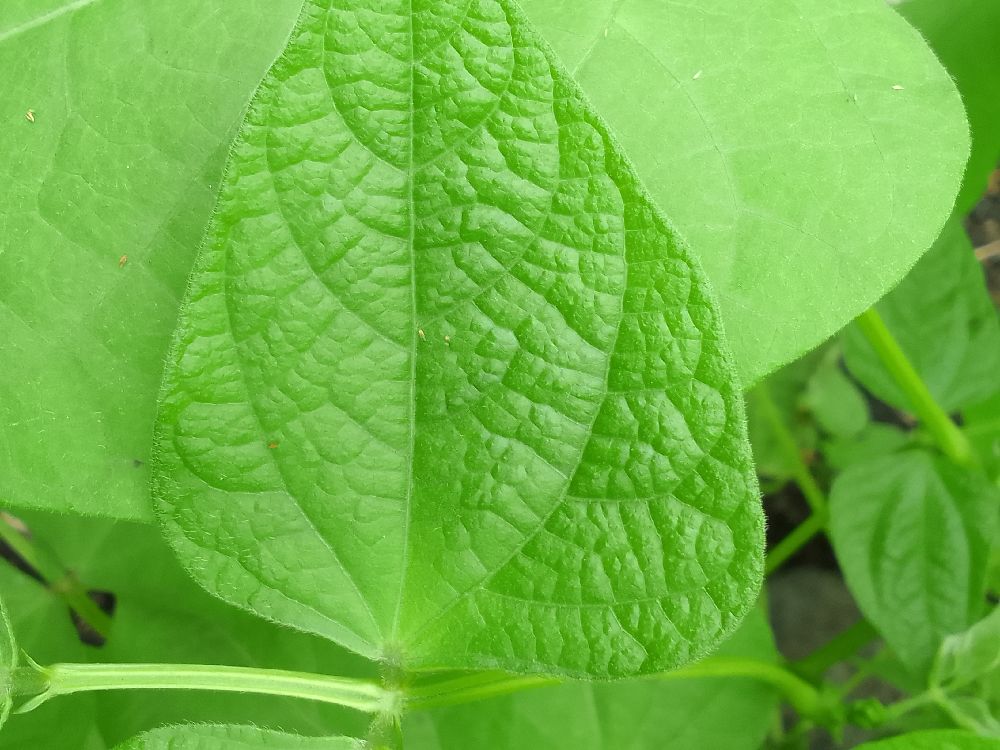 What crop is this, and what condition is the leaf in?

common bean, healthy
